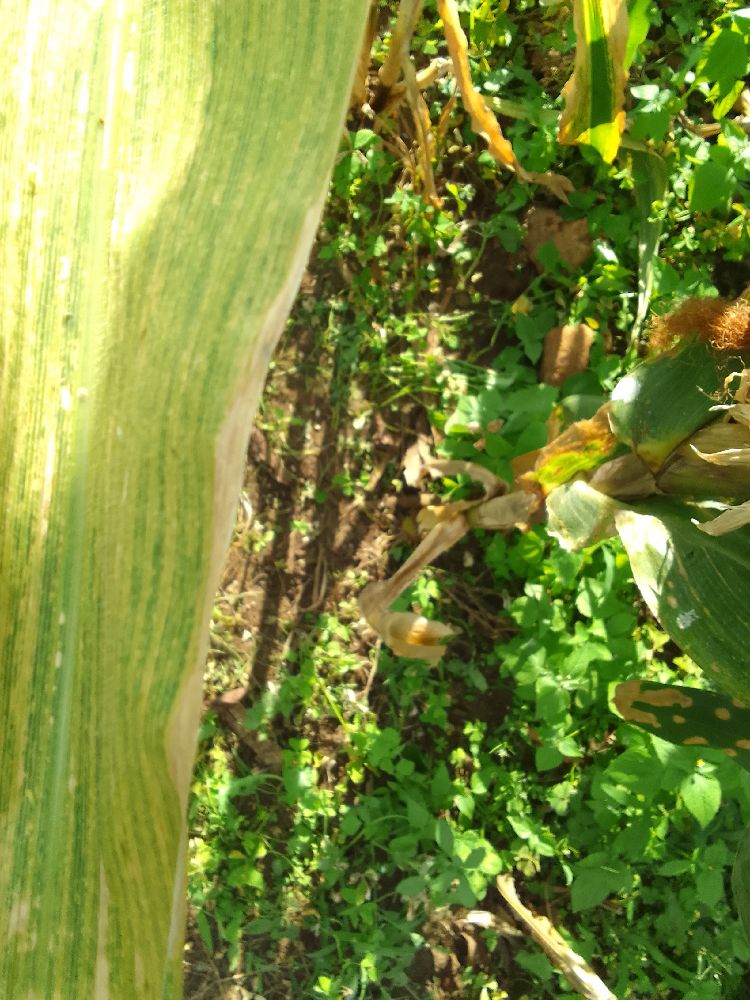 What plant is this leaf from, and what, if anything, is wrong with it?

maize, maize lethal necrosis
